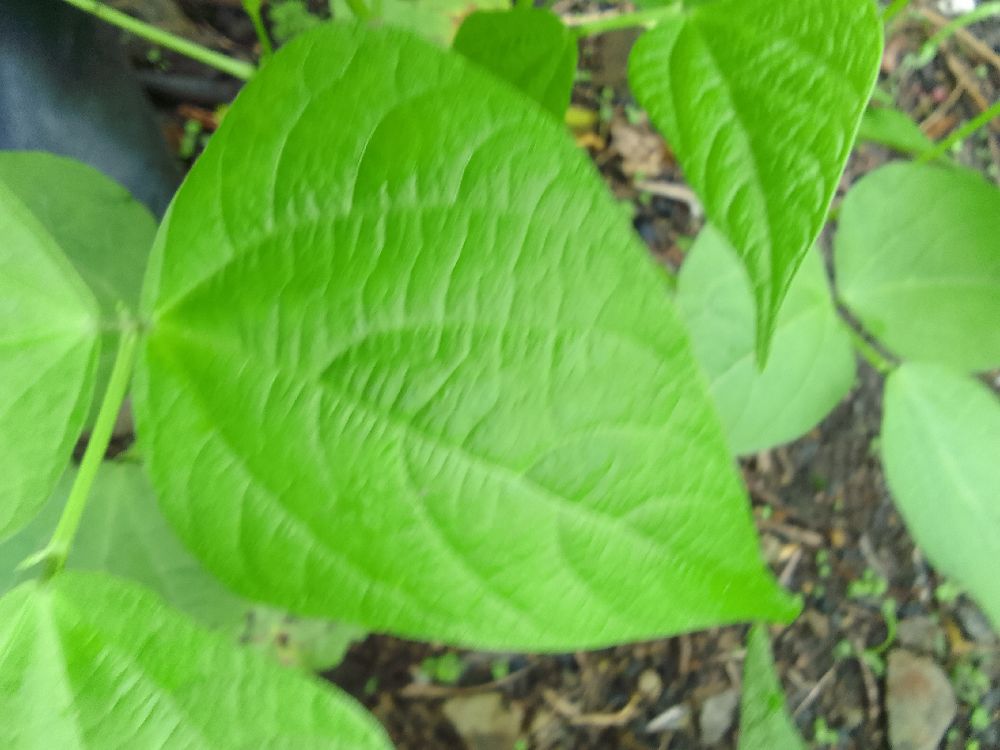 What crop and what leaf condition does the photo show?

common bean, healthy
